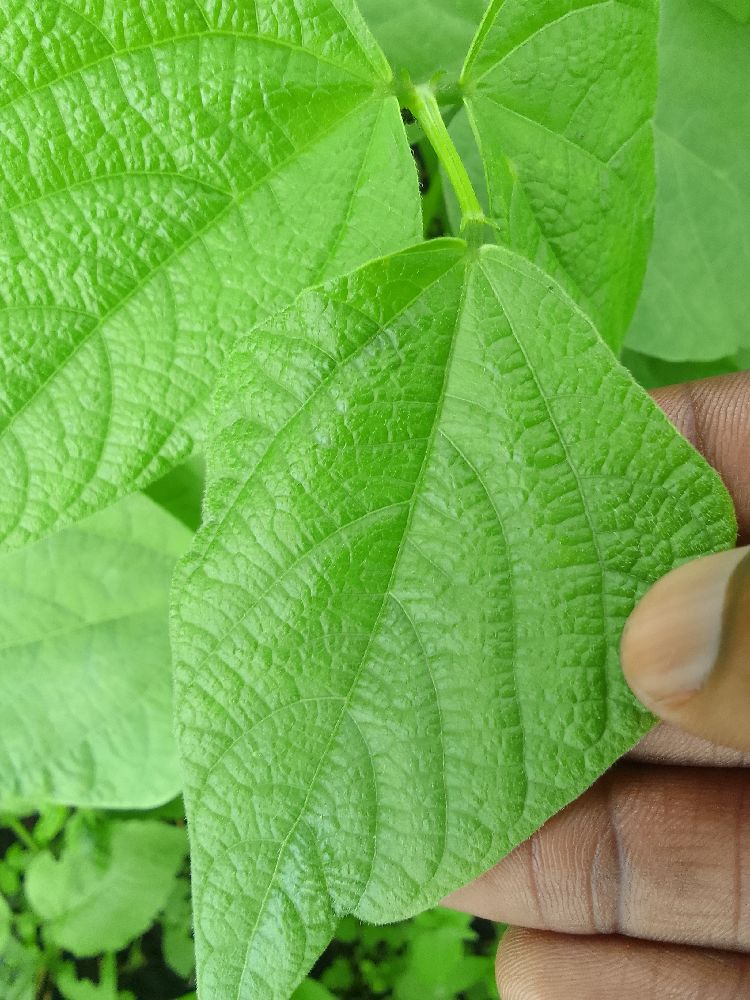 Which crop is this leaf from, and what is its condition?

common bean, healthy
